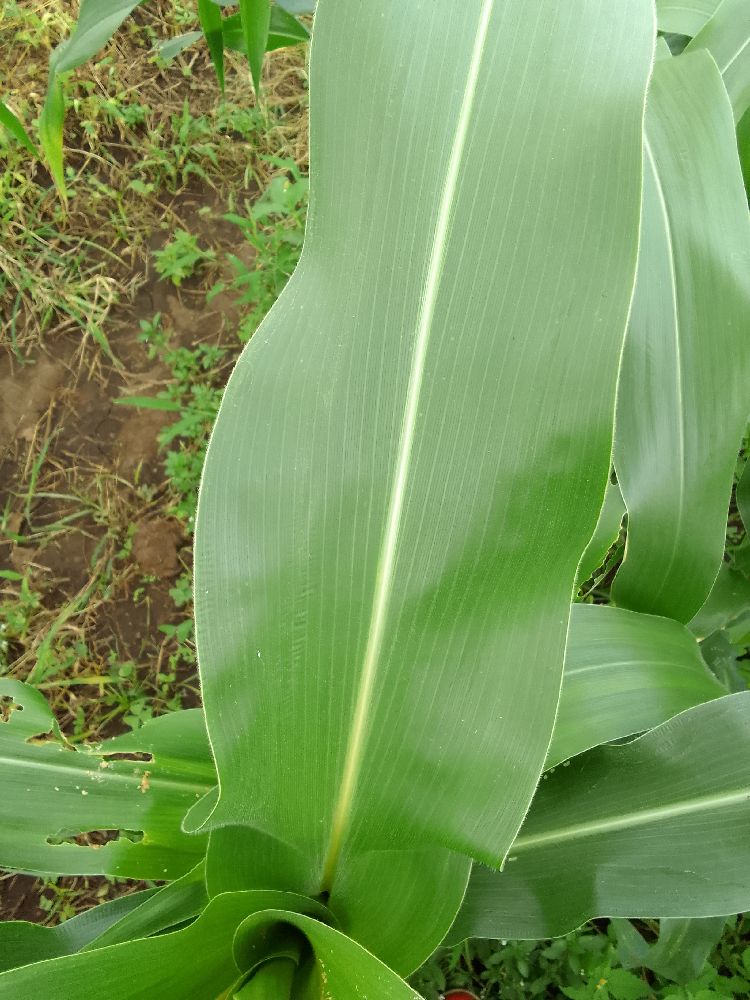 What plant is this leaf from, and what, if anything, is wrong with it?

maize, healthy
